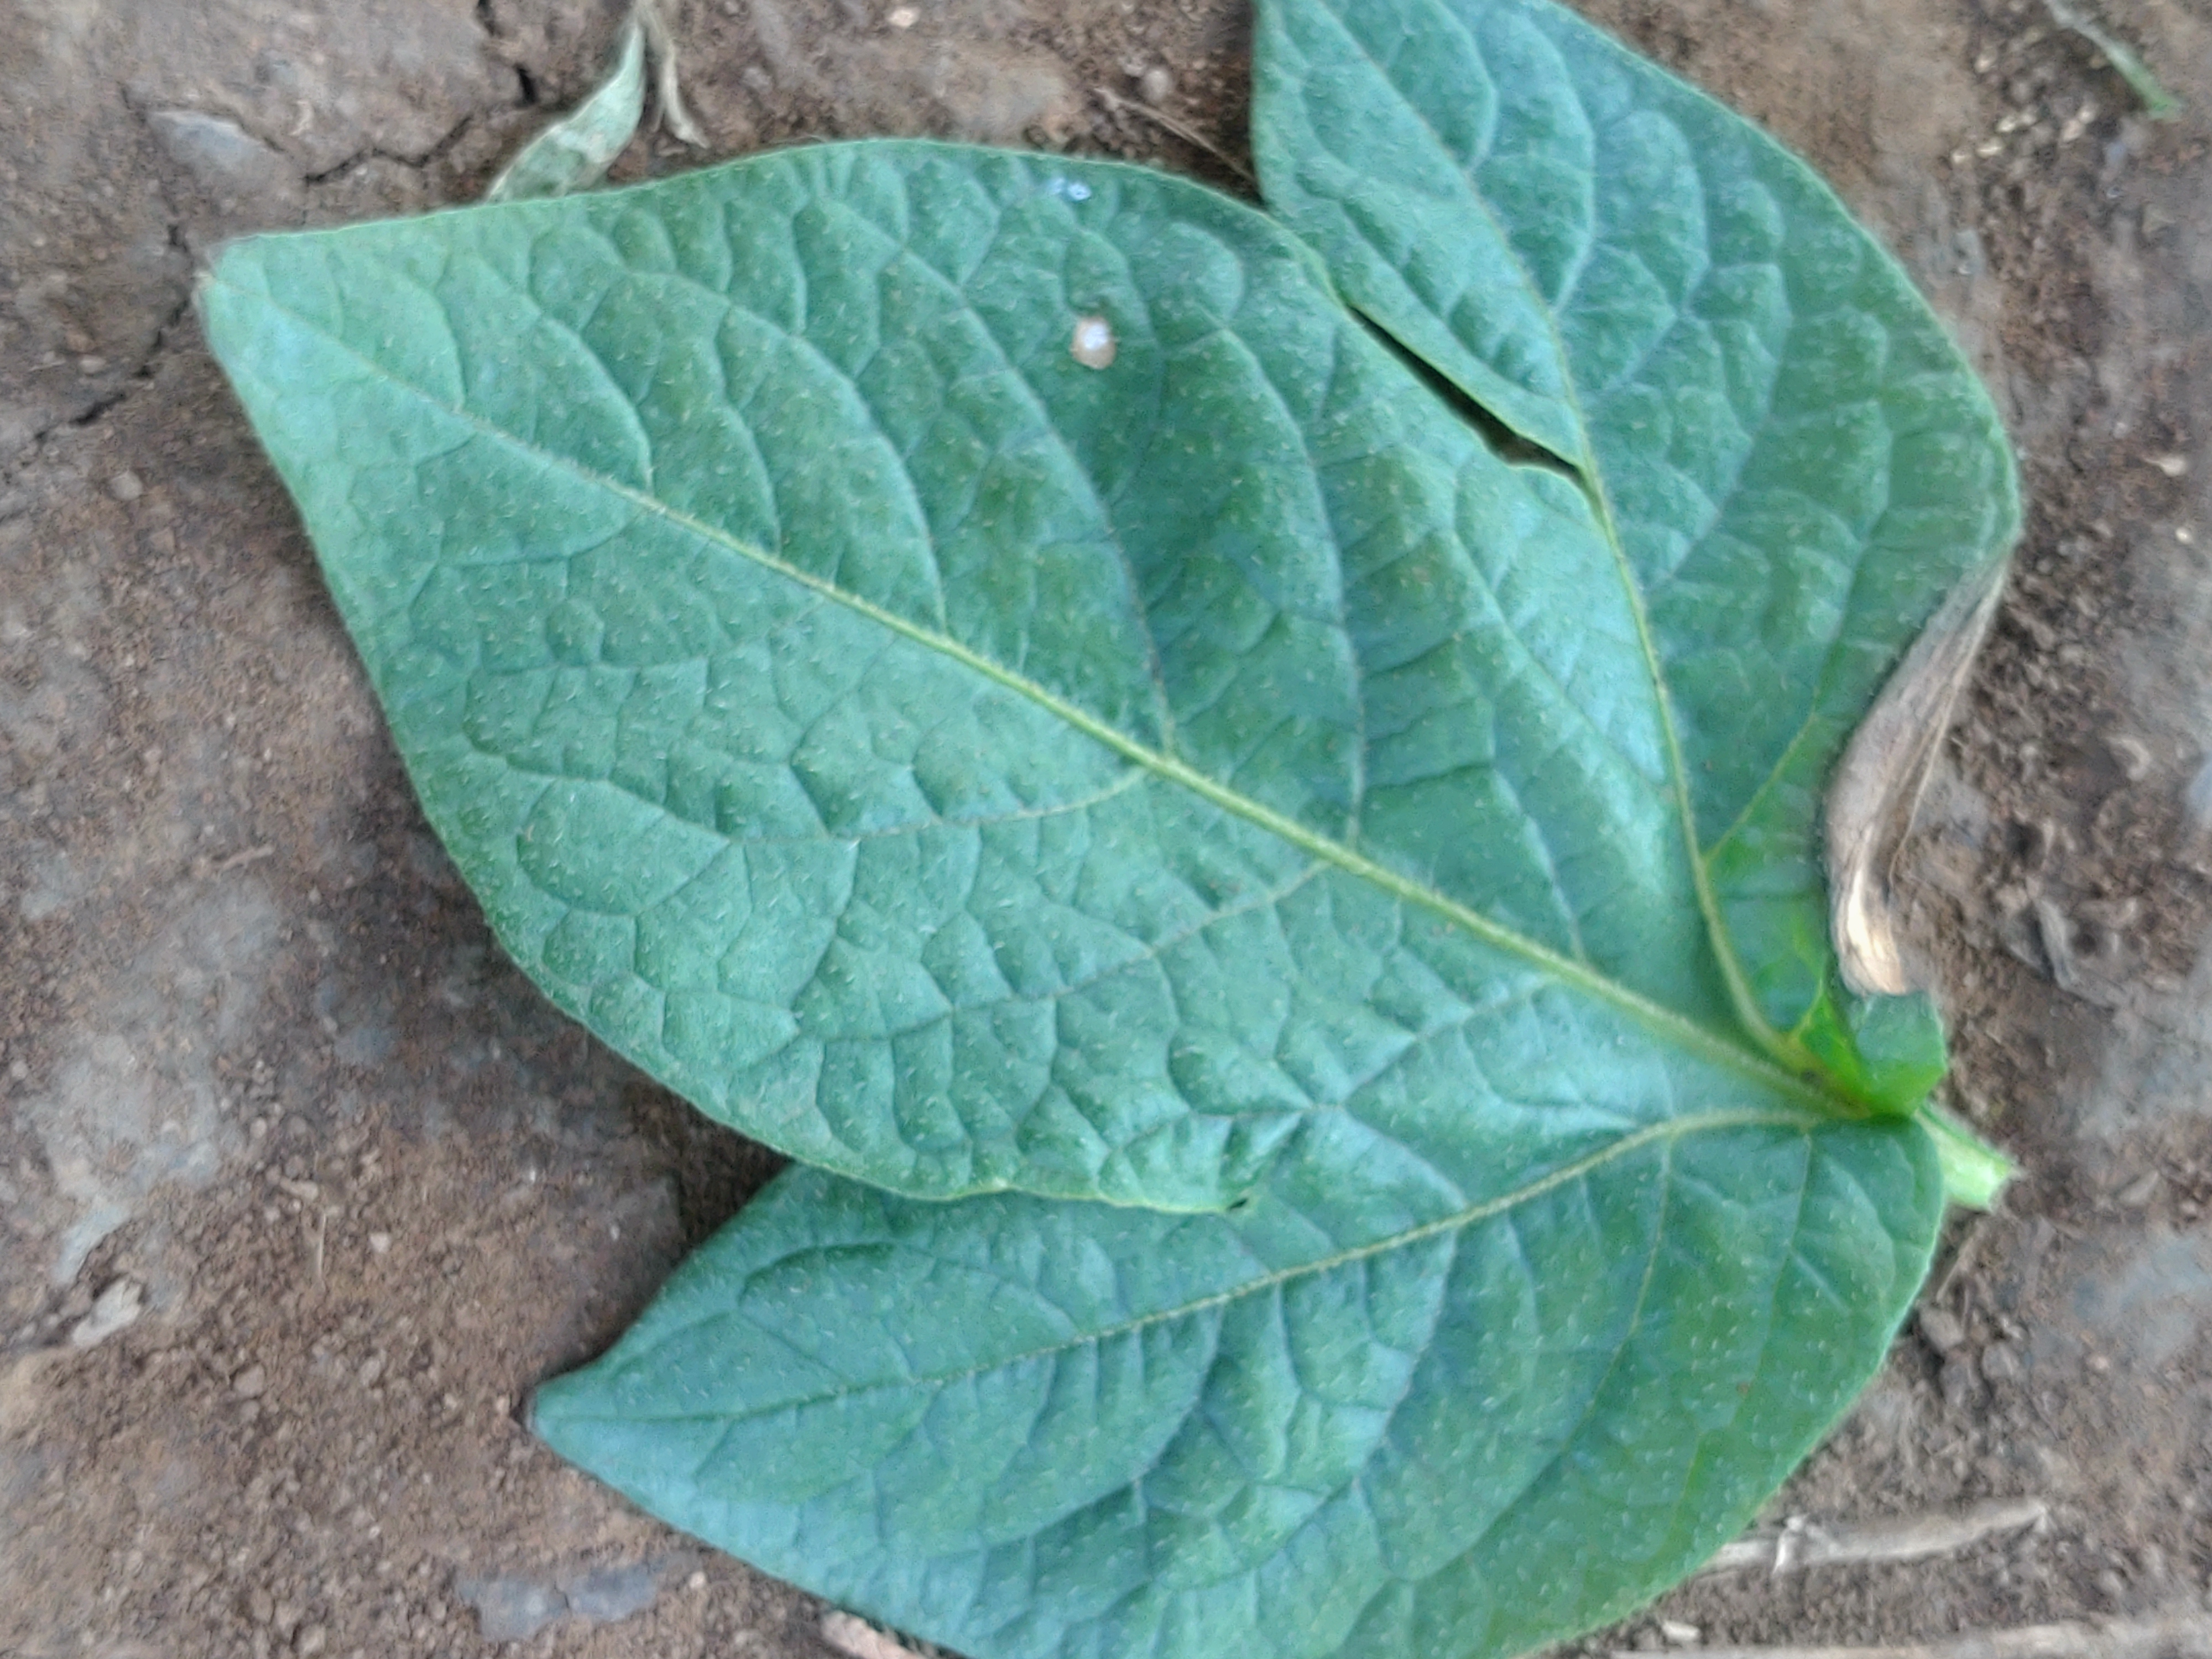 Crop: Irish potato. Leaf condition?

early blight
